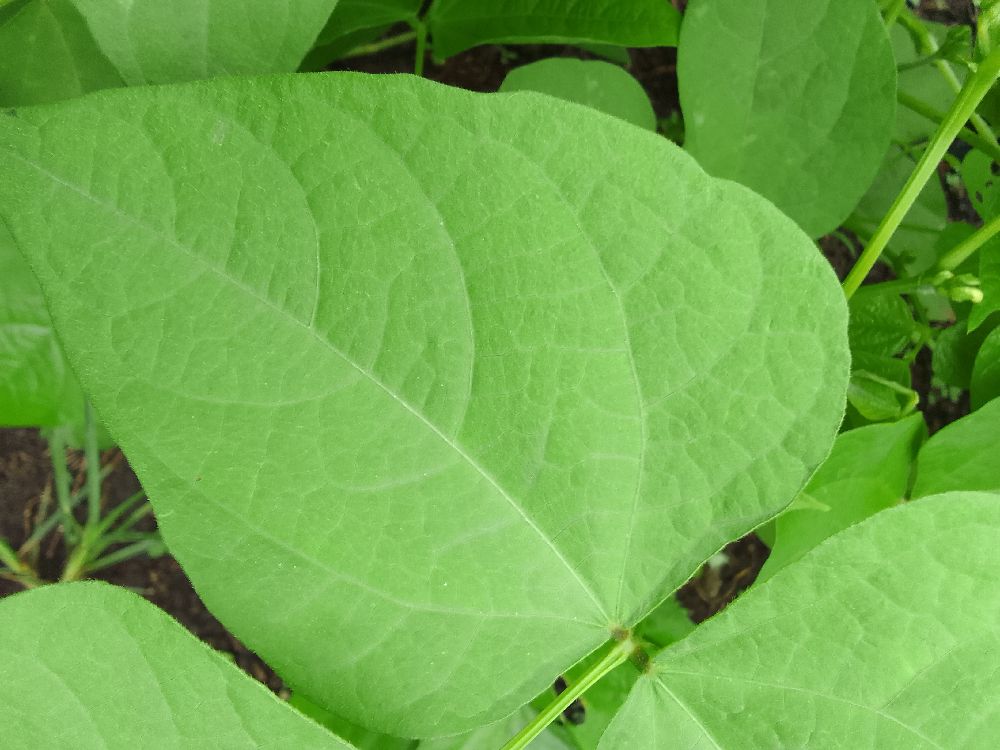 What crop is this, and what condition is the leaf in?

common bean, healthy
